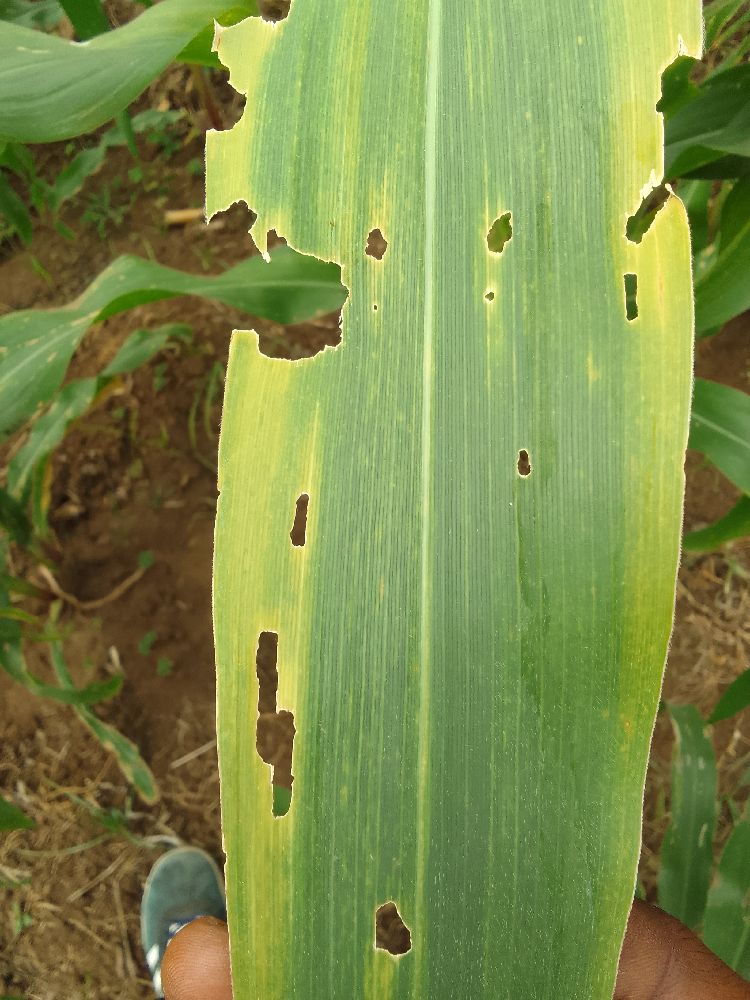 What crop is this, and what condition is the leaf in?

maize, maize lethal necrosis
